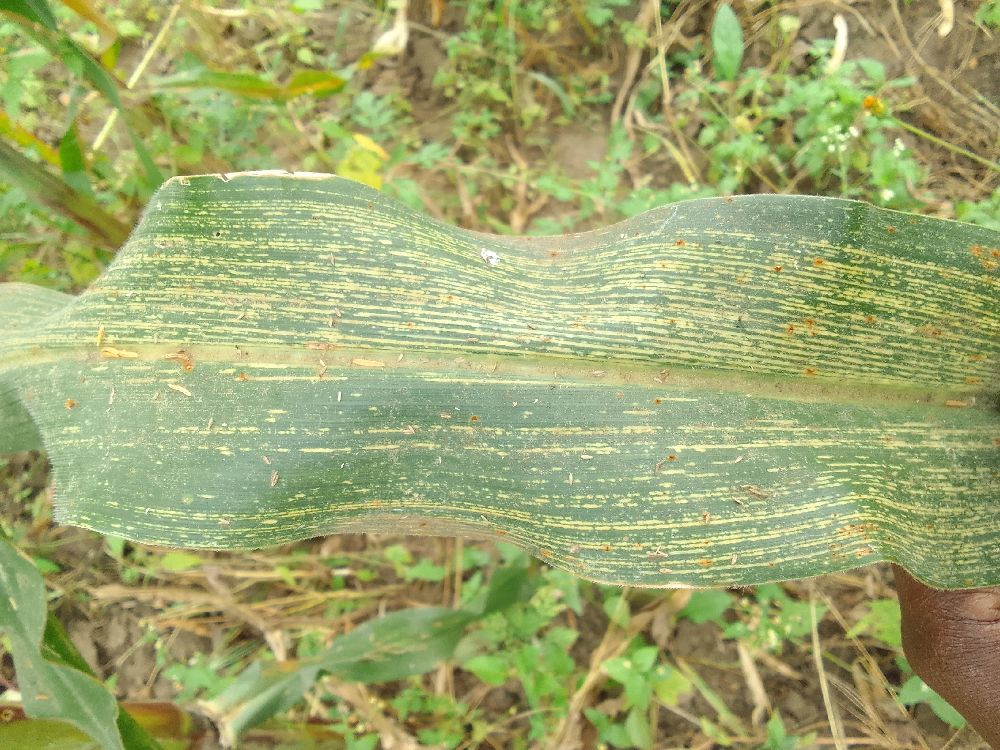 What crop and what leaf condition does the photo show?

maize, maize streak virus
